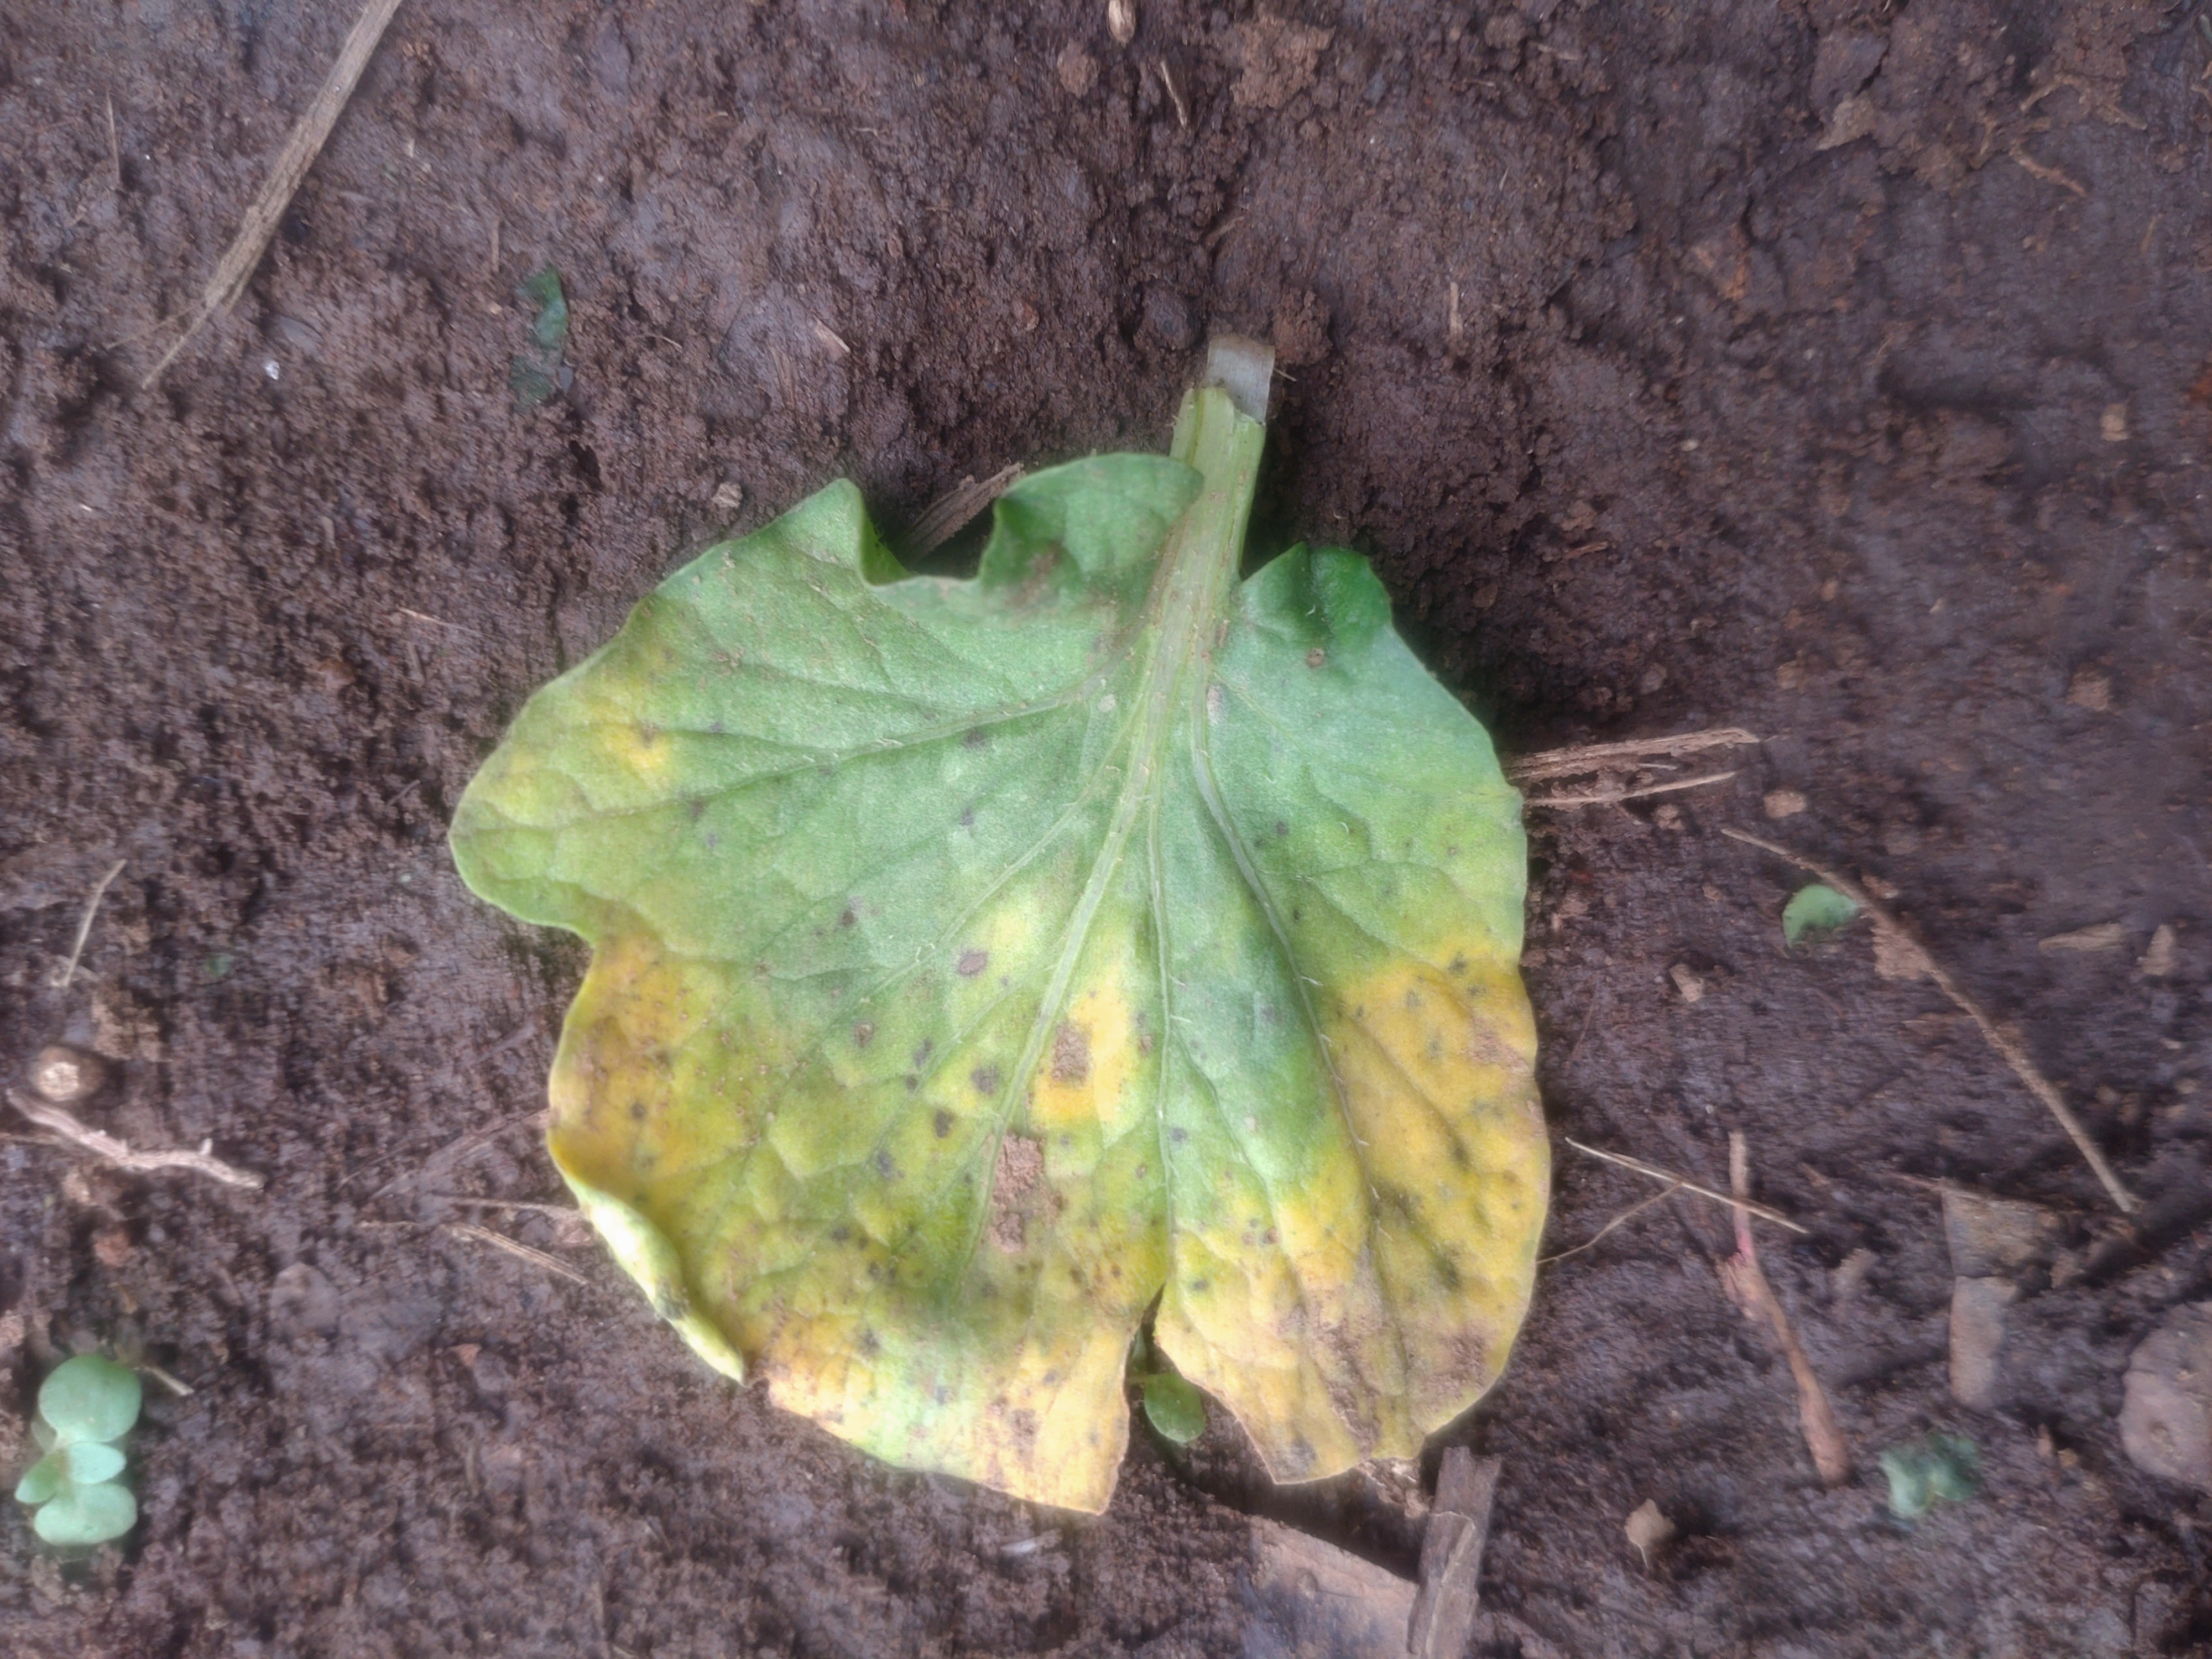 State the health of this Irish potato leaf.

late blight
